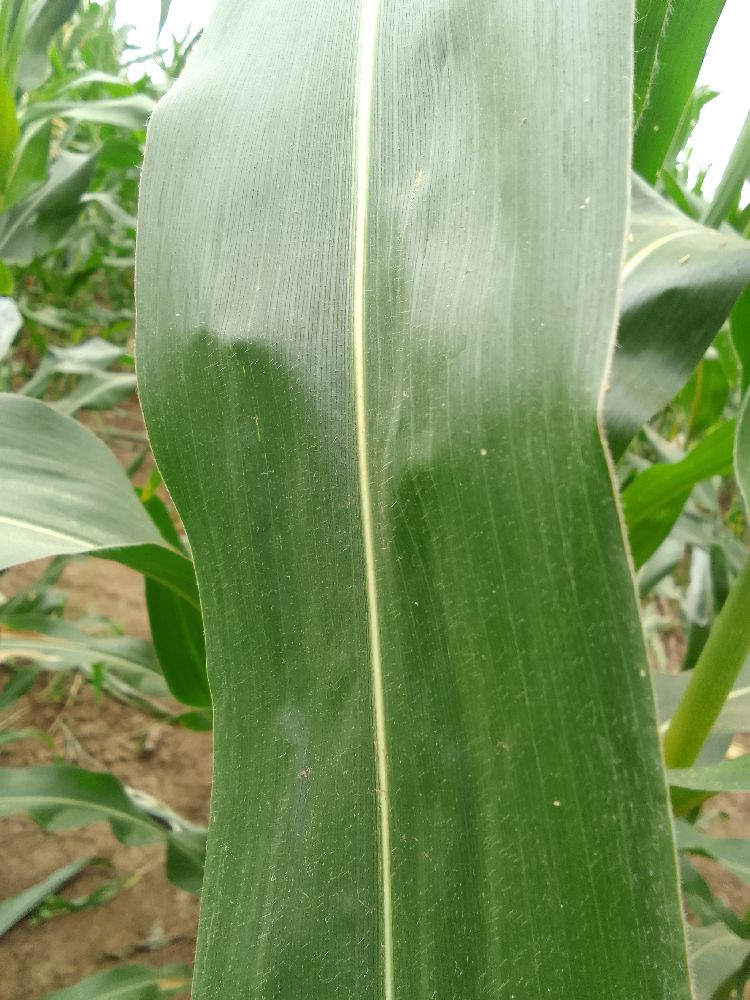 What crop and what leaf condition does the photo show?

maize, healthy
